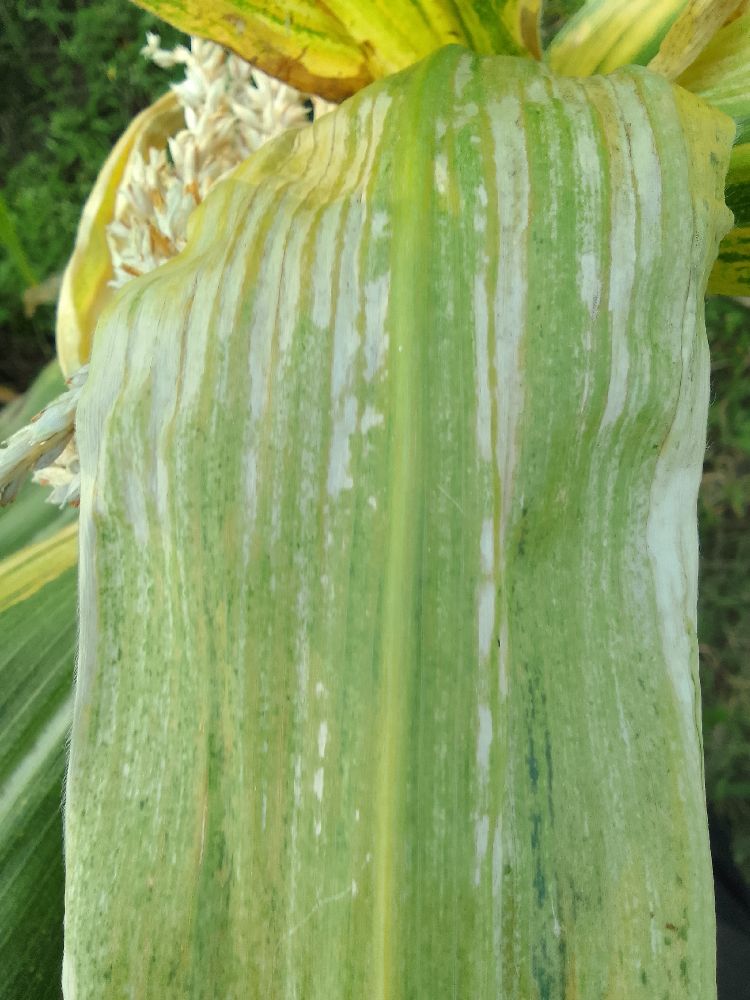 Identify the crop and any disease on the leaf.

maize, maize lethal necrosis
